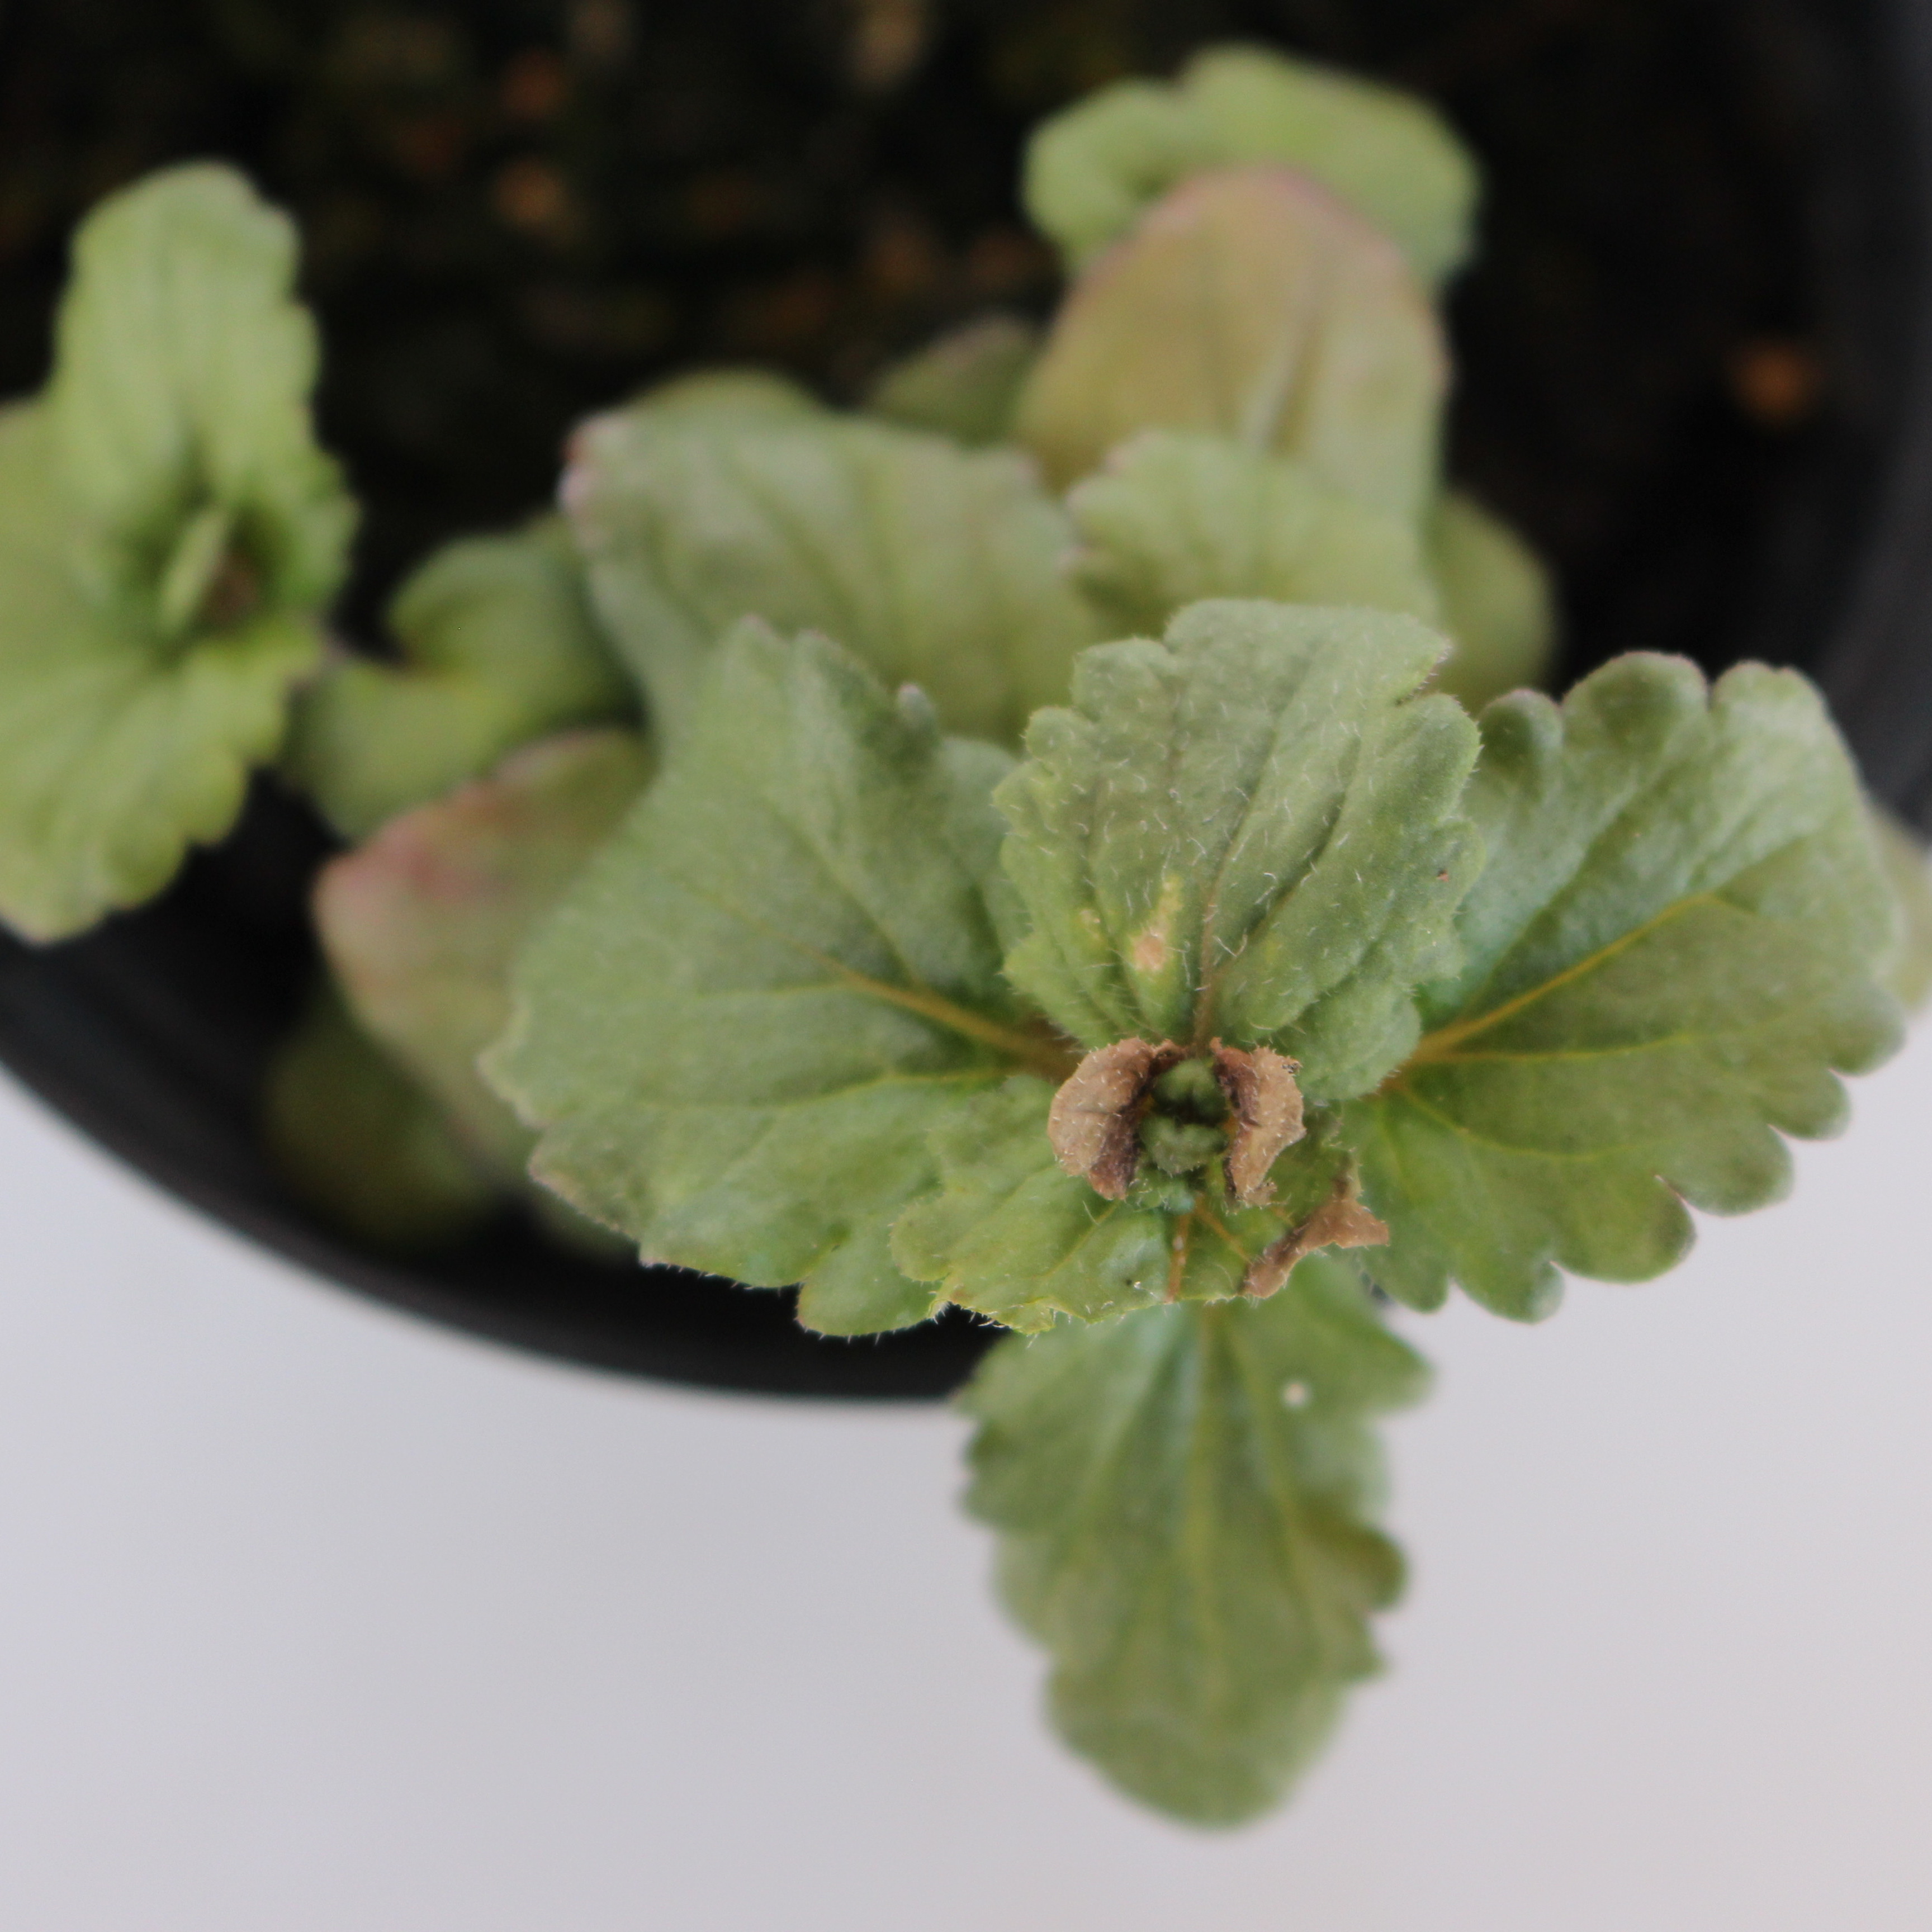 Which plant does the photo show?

Veronica persica
